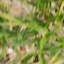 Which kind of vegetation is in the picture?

grass
